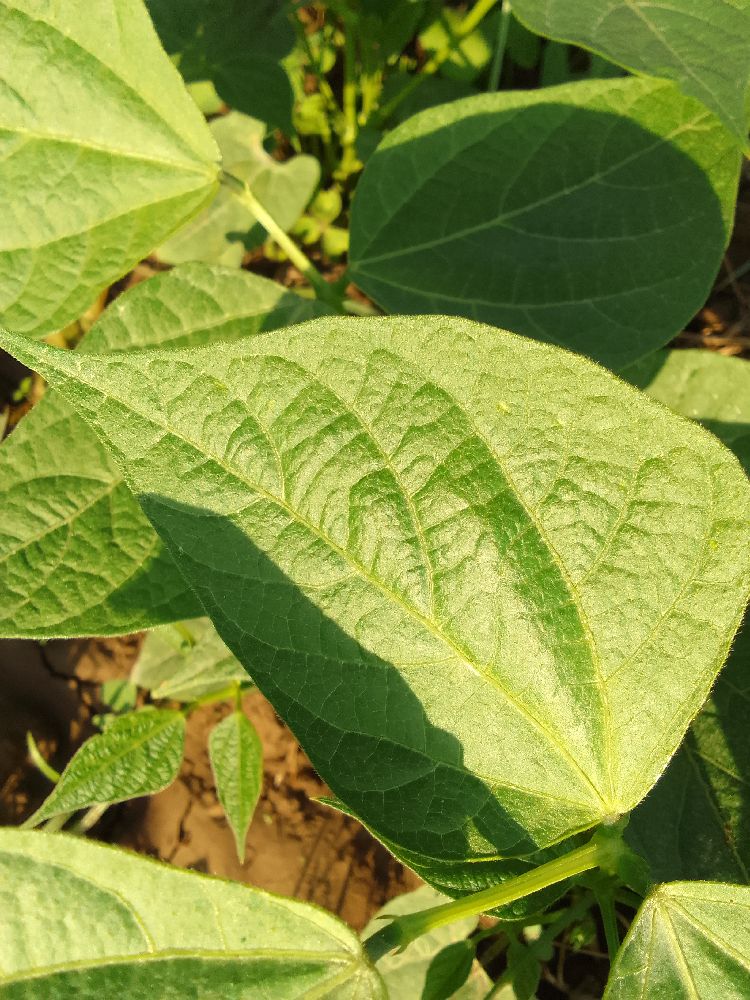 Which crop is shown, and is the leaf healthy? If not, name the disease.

common bean, healthy
